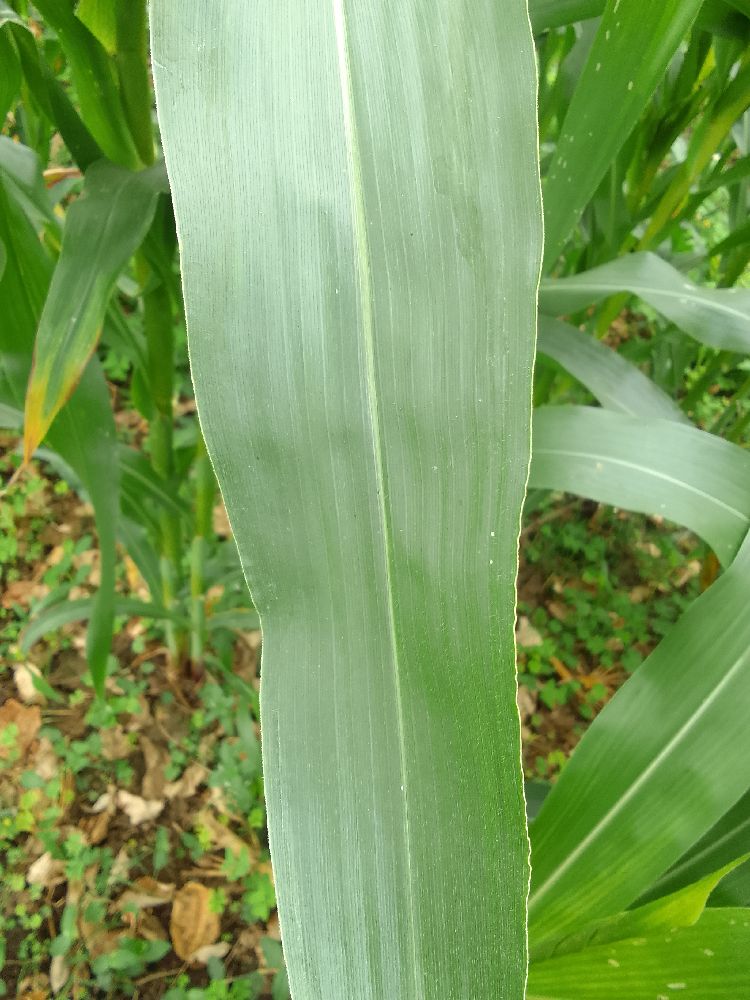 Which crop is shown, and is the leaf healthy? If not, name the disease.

maize, healthy
